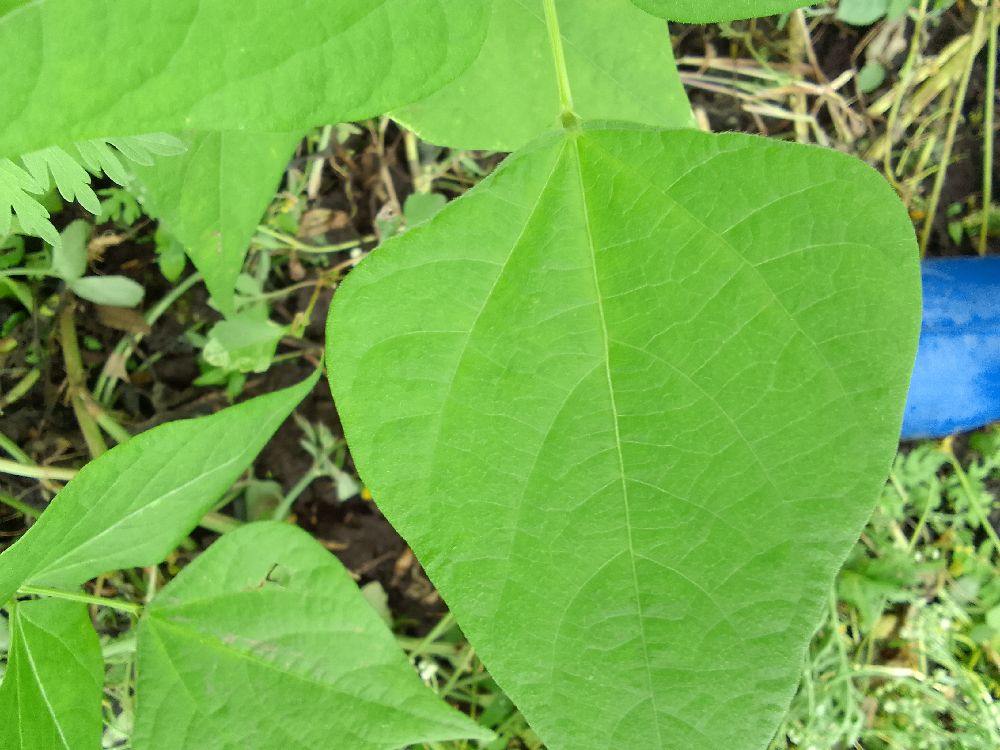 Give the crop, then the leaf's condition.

common bean, healthy
